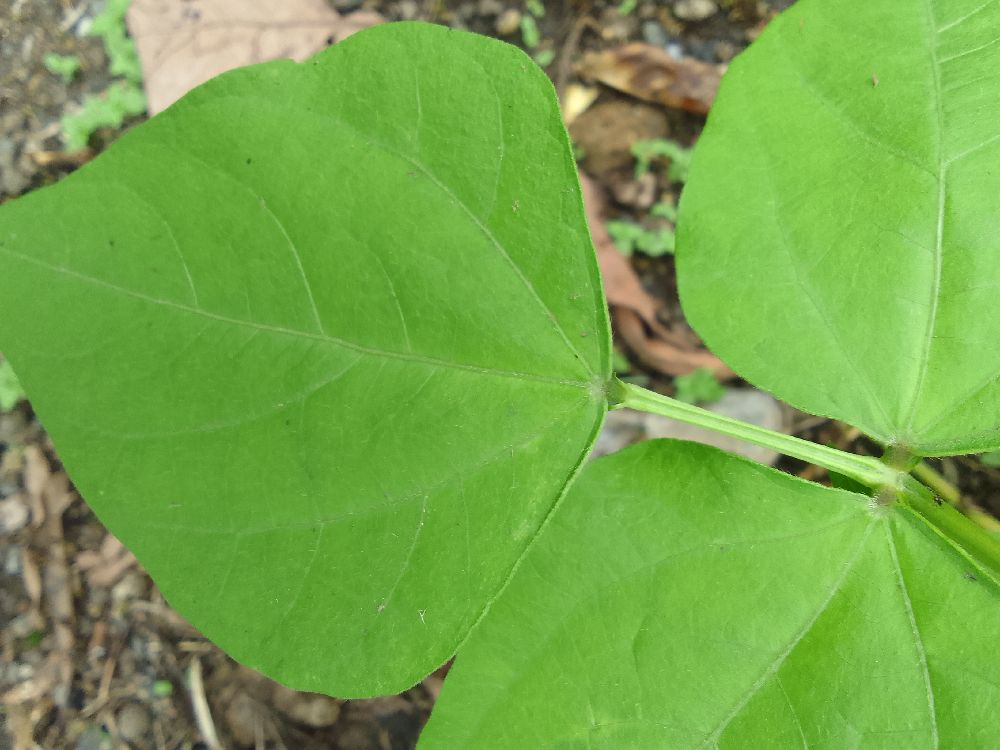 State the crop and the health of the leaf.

common bean, healthy
